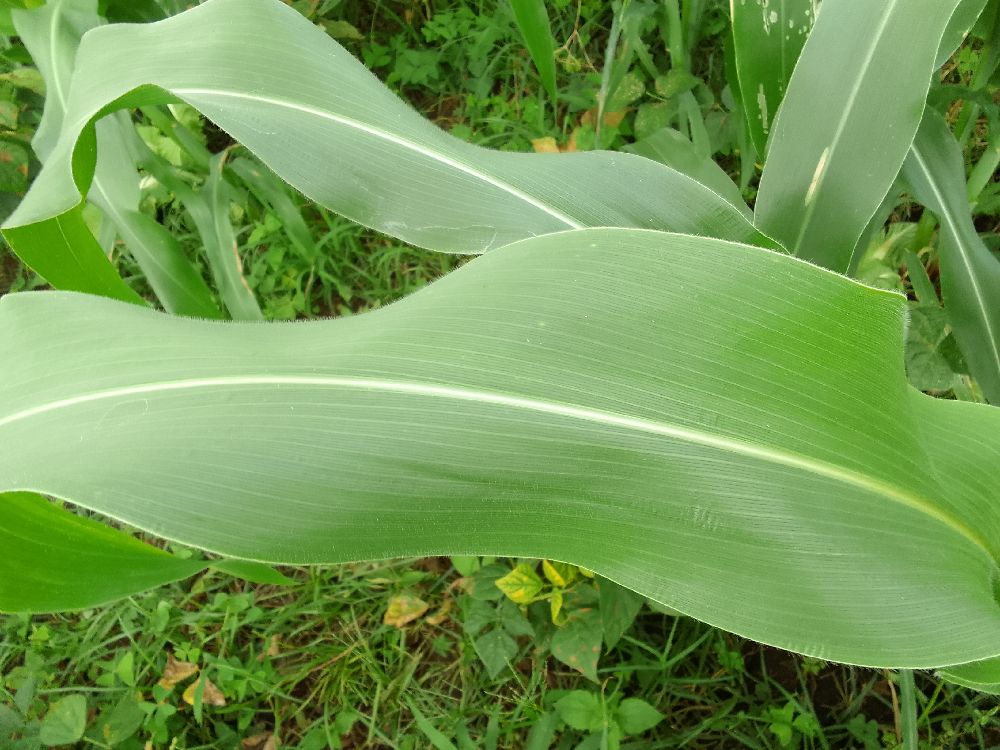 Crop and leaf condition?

maize, healthy
